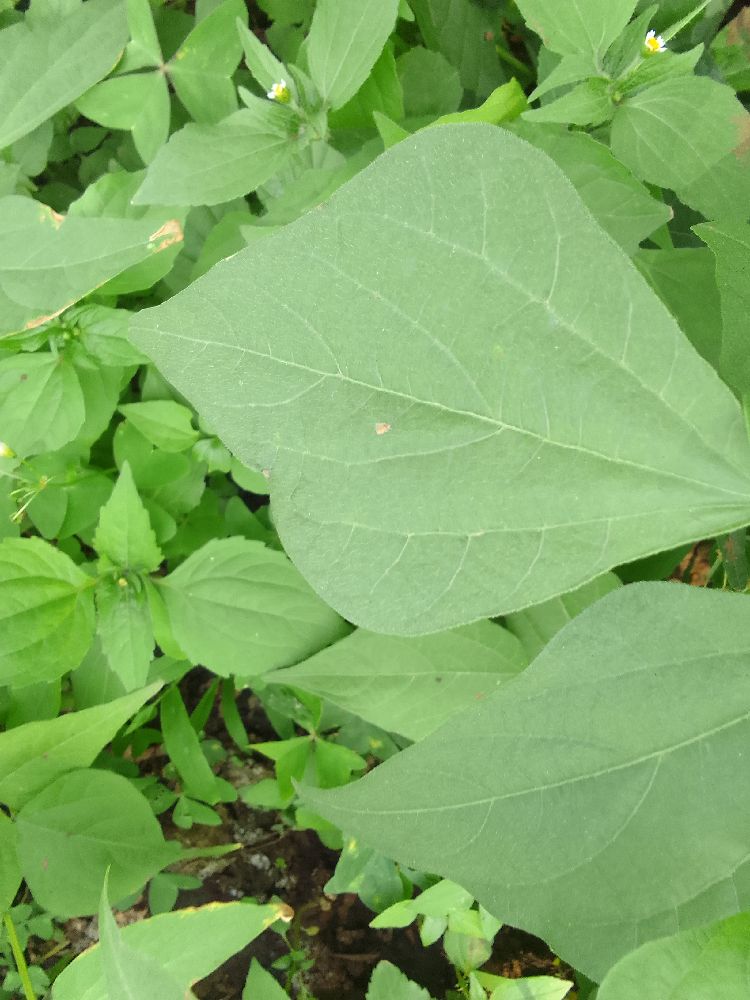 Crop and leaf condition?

common bean, healthy
